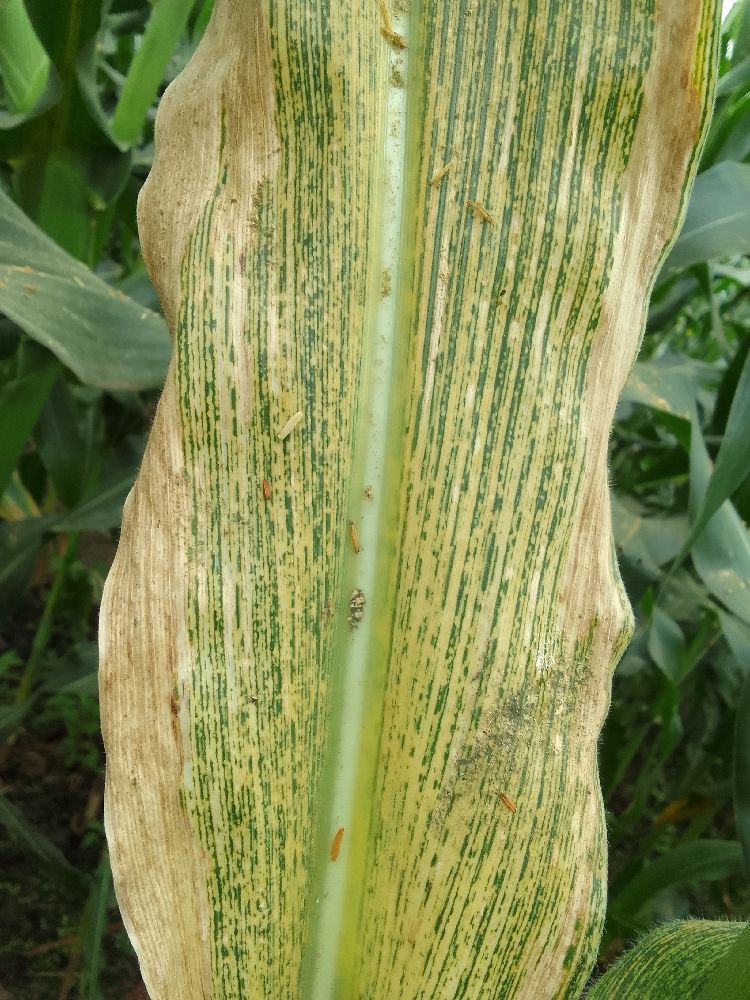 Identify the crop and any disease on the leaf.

maize, maize streak virus
